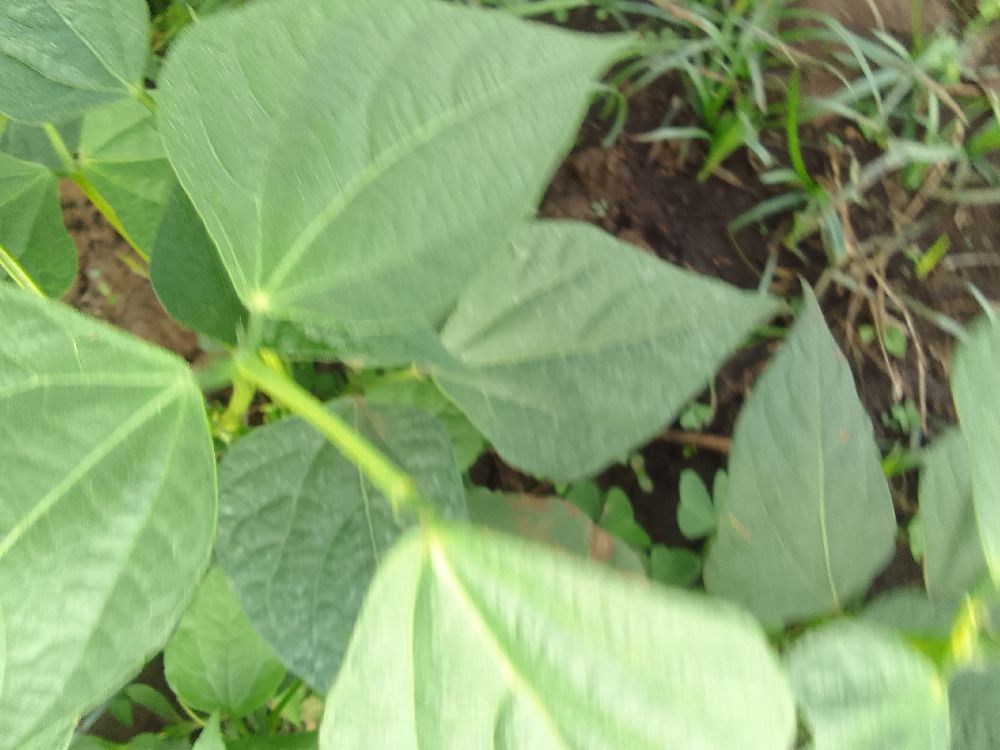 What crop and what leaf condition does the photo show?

common bean, healthy
